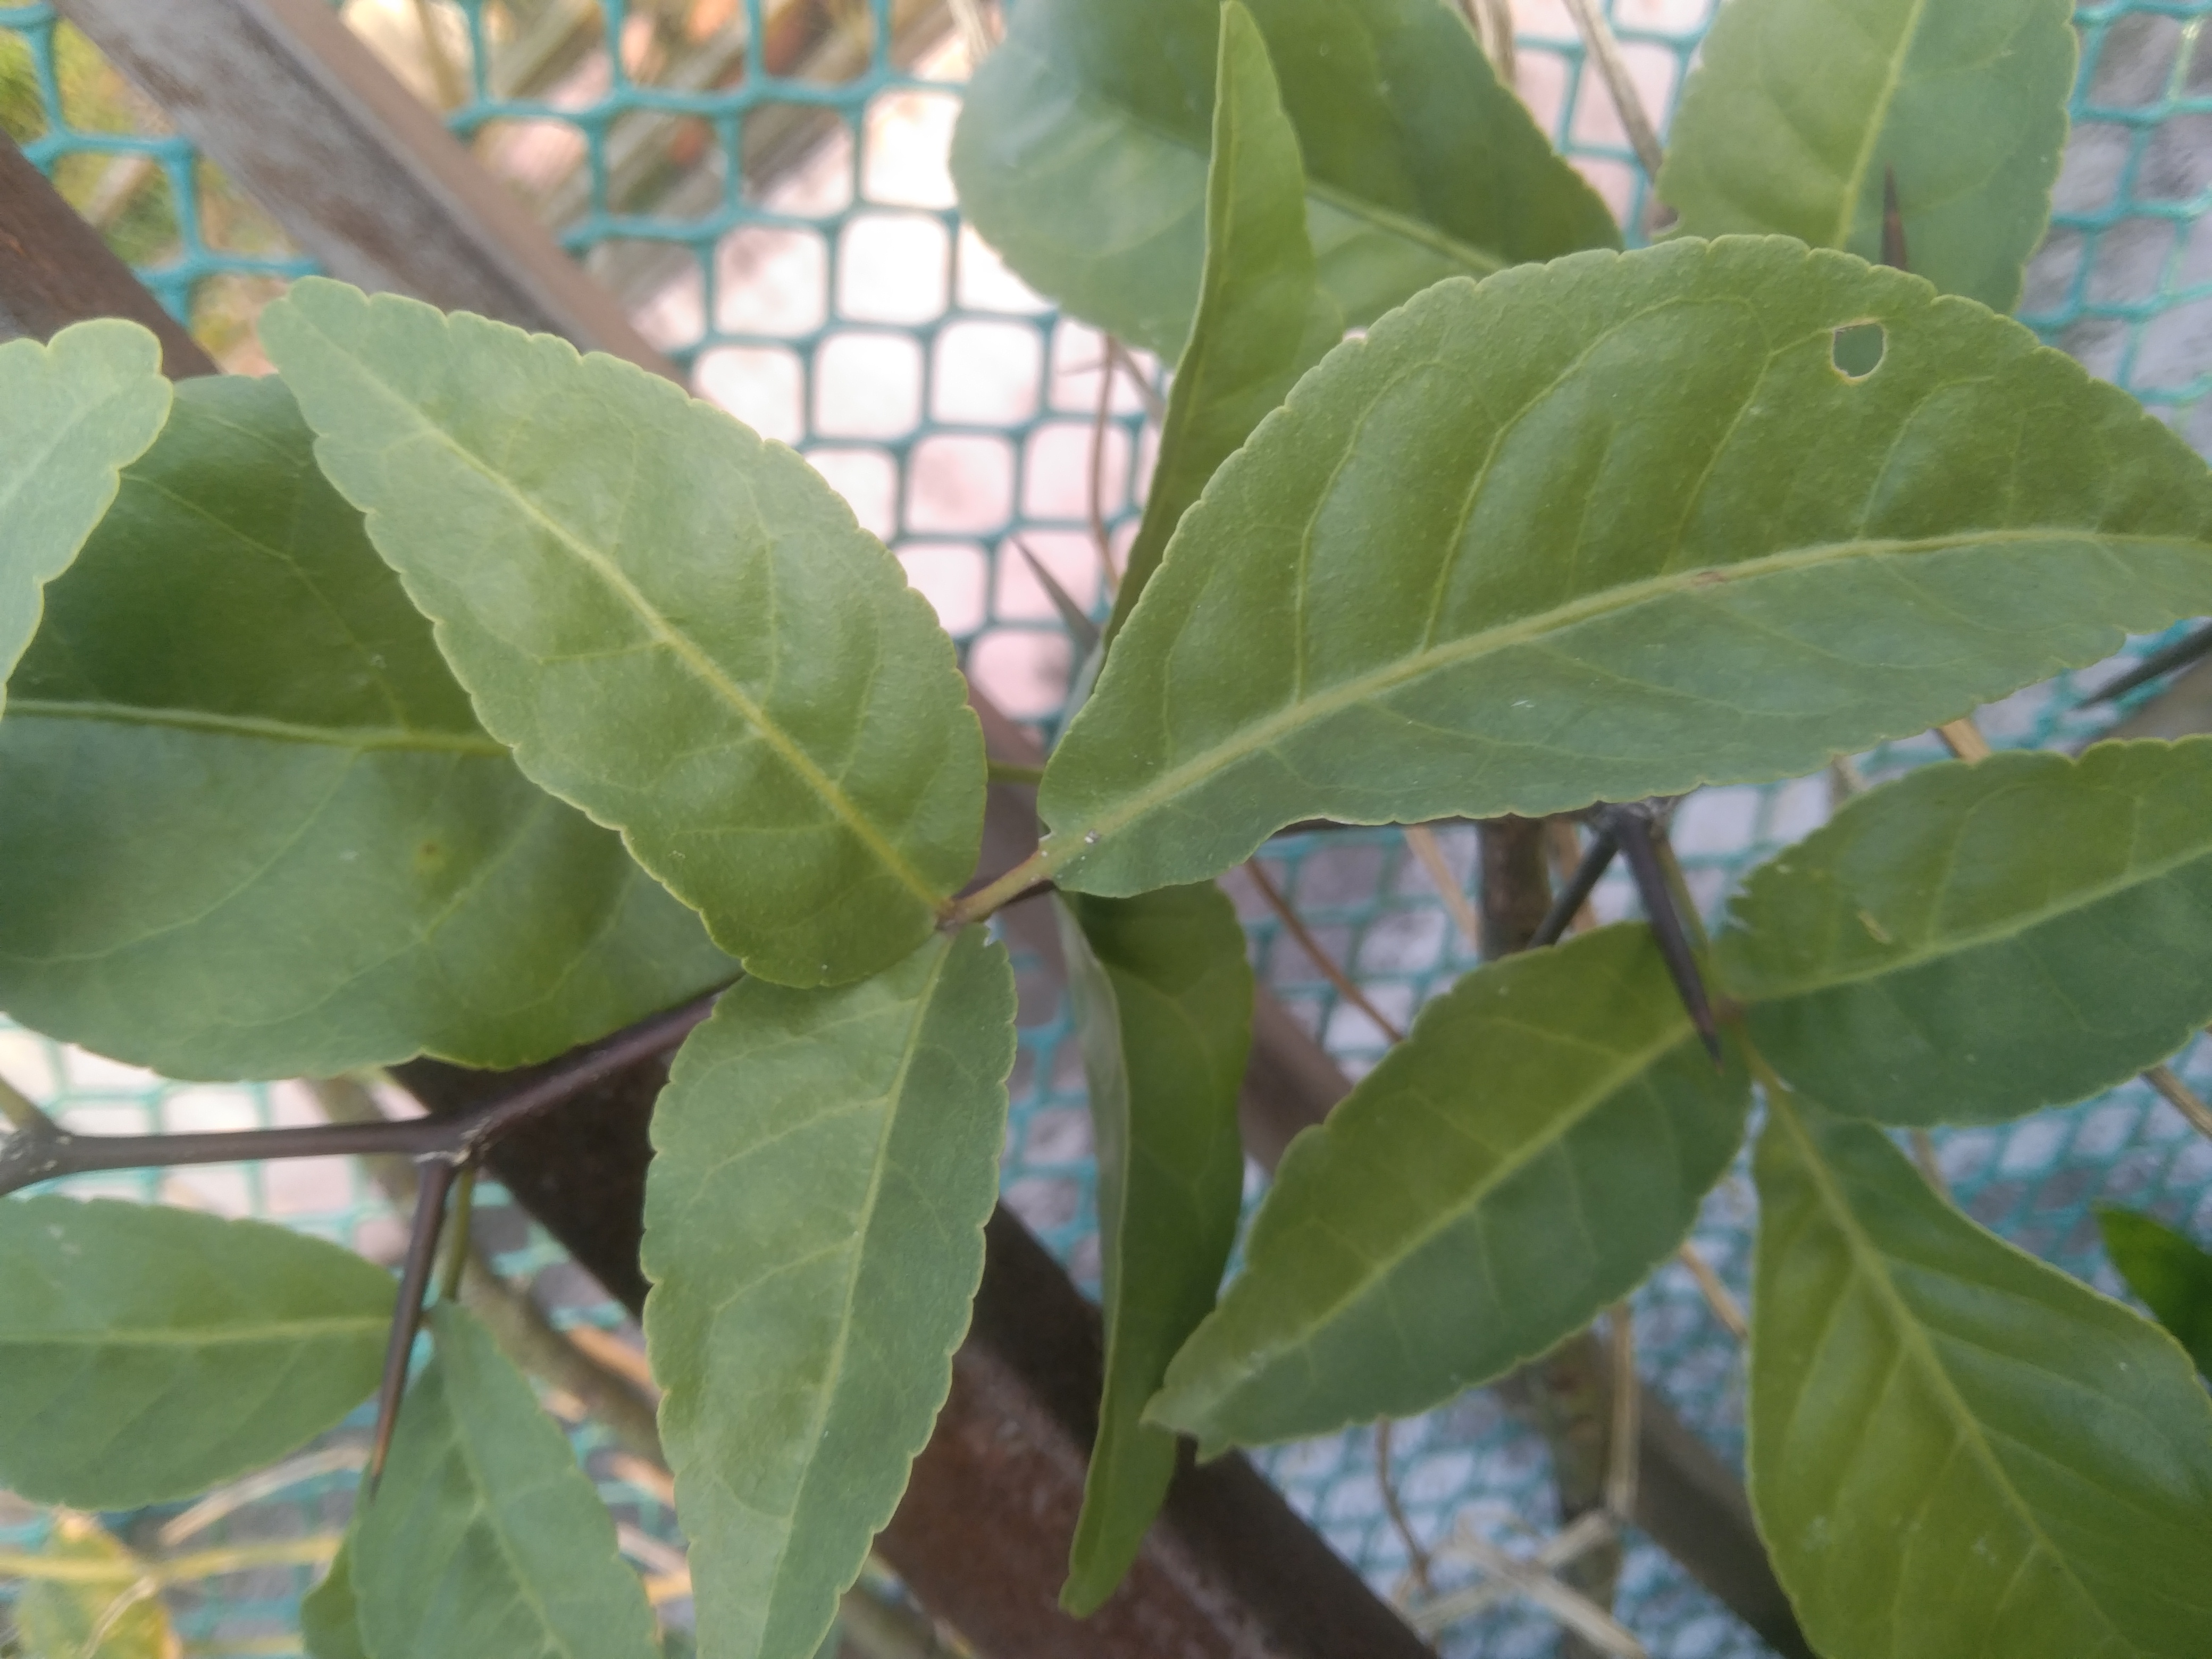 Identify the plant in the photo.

wood apple
